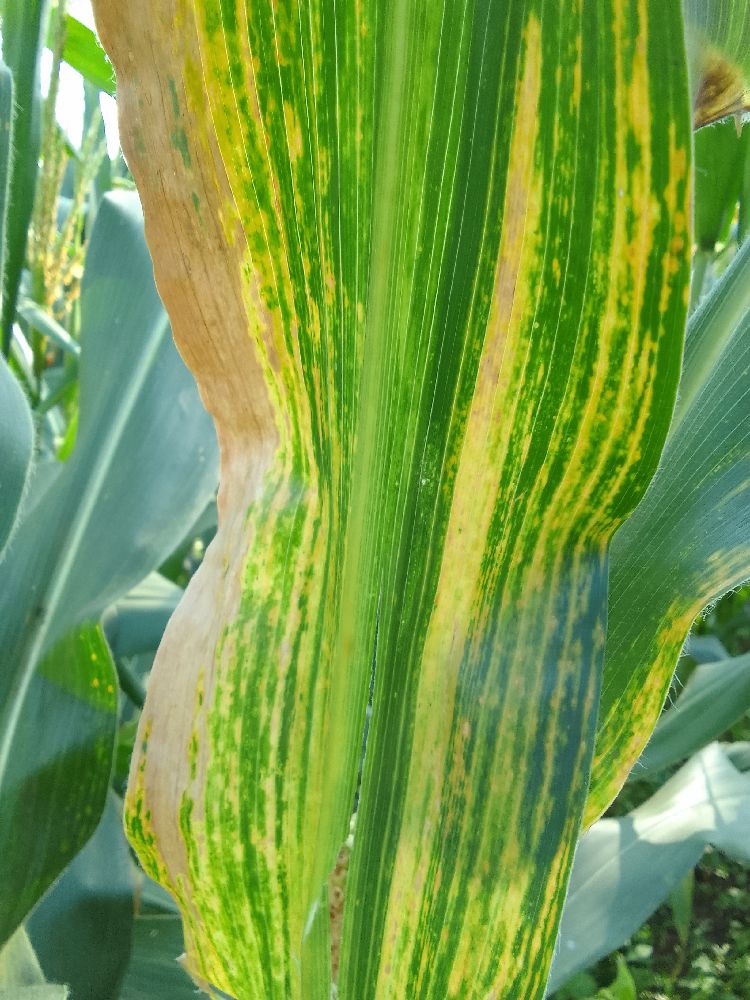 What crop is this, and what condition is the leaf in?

maize, maize lethal necrosis
